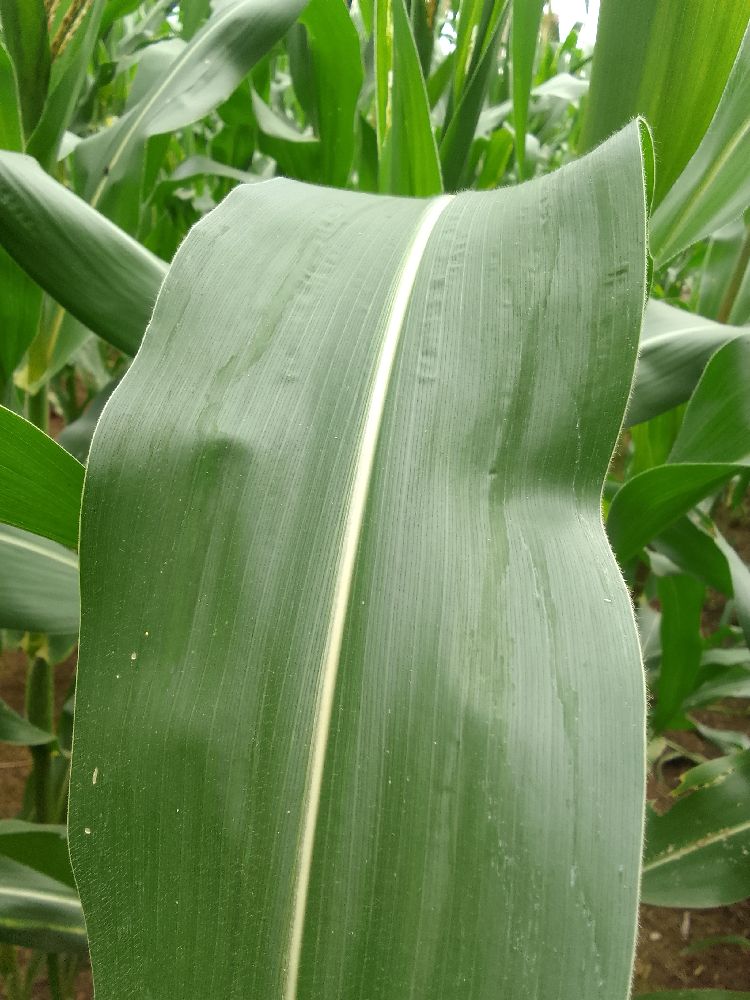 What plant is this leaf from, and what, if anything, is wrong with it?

maize, healthy
